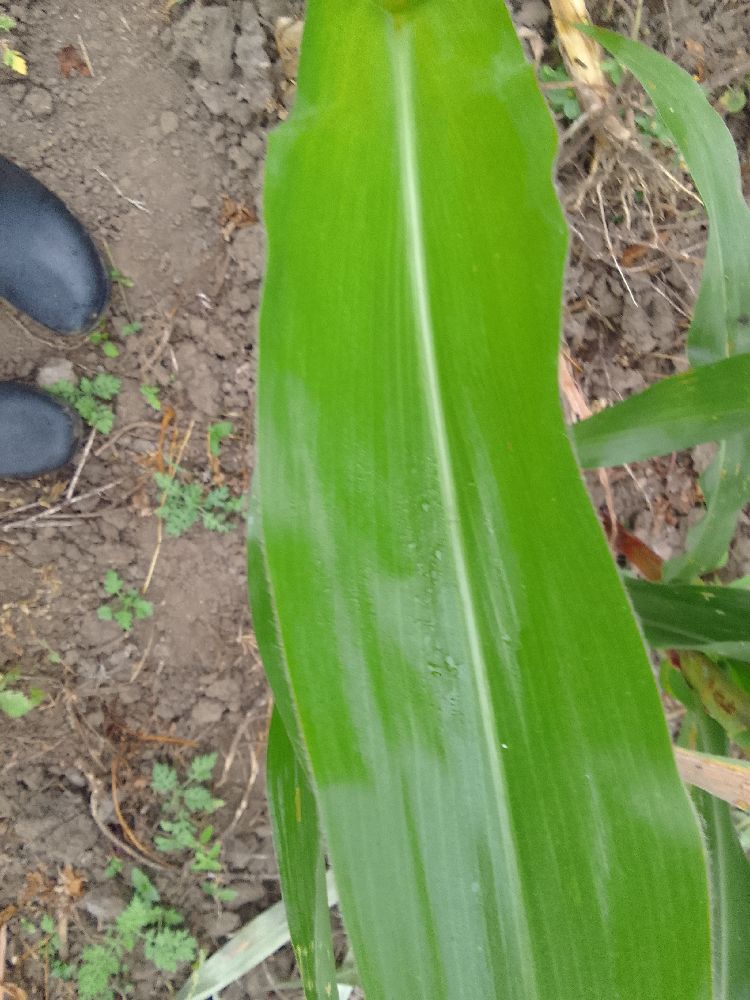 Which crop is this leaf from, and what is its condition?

maize, healthy
